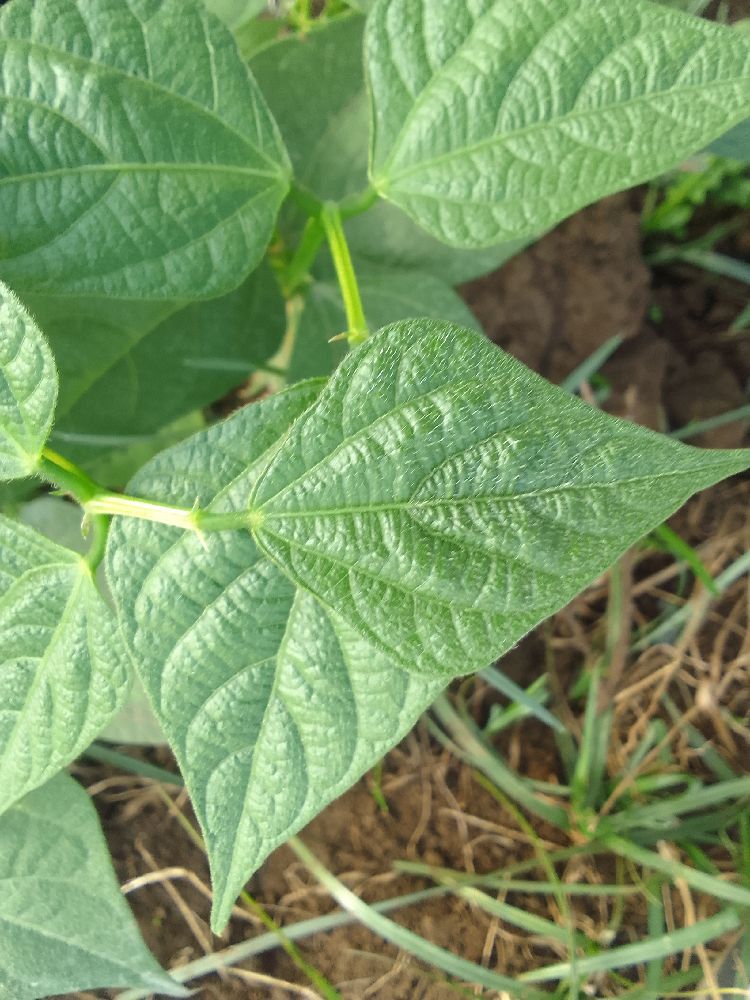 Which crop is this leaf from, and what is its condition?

common bean, healthy
